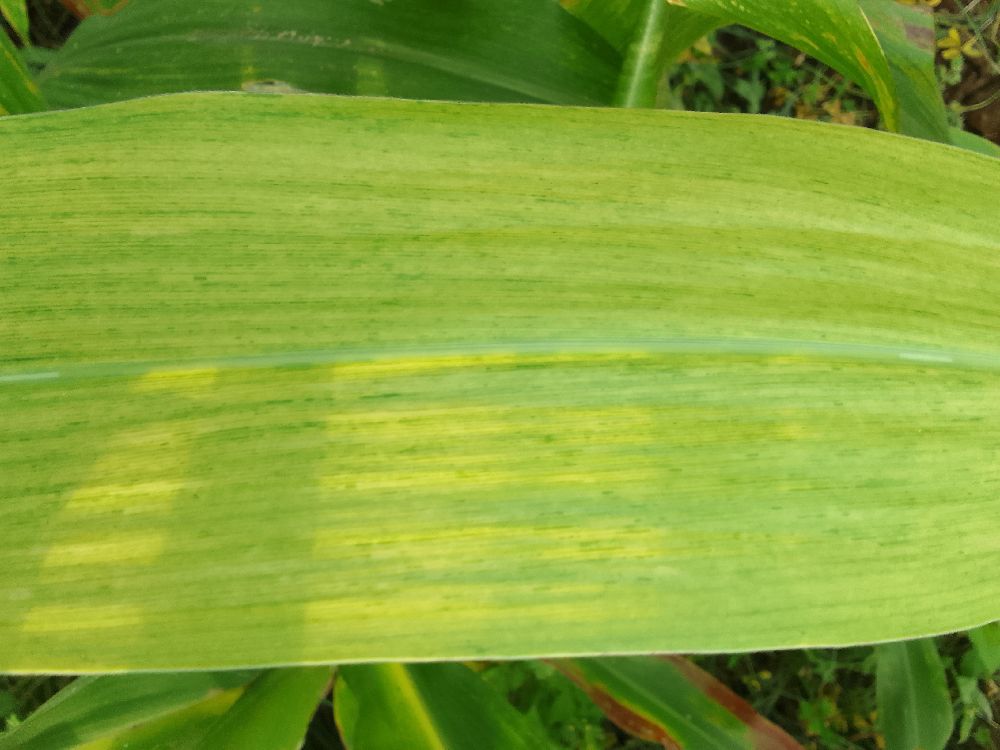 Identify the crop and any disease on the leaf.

maize, maize lethal necrosis
